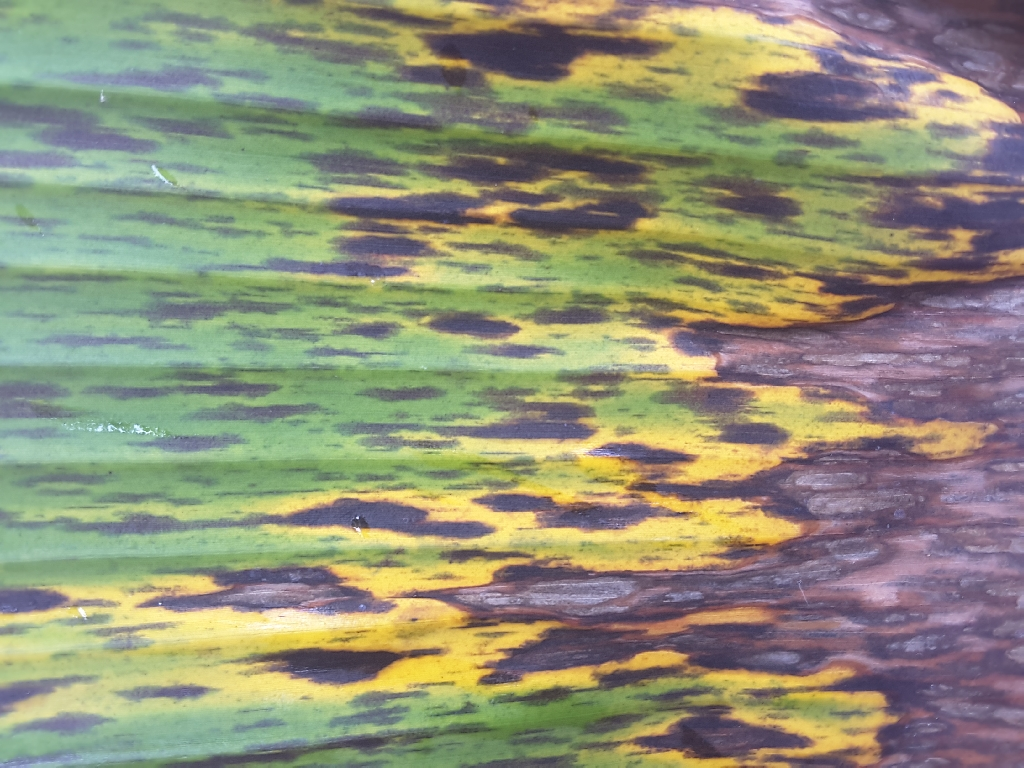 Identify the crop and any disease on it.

banana, black sigatoka
